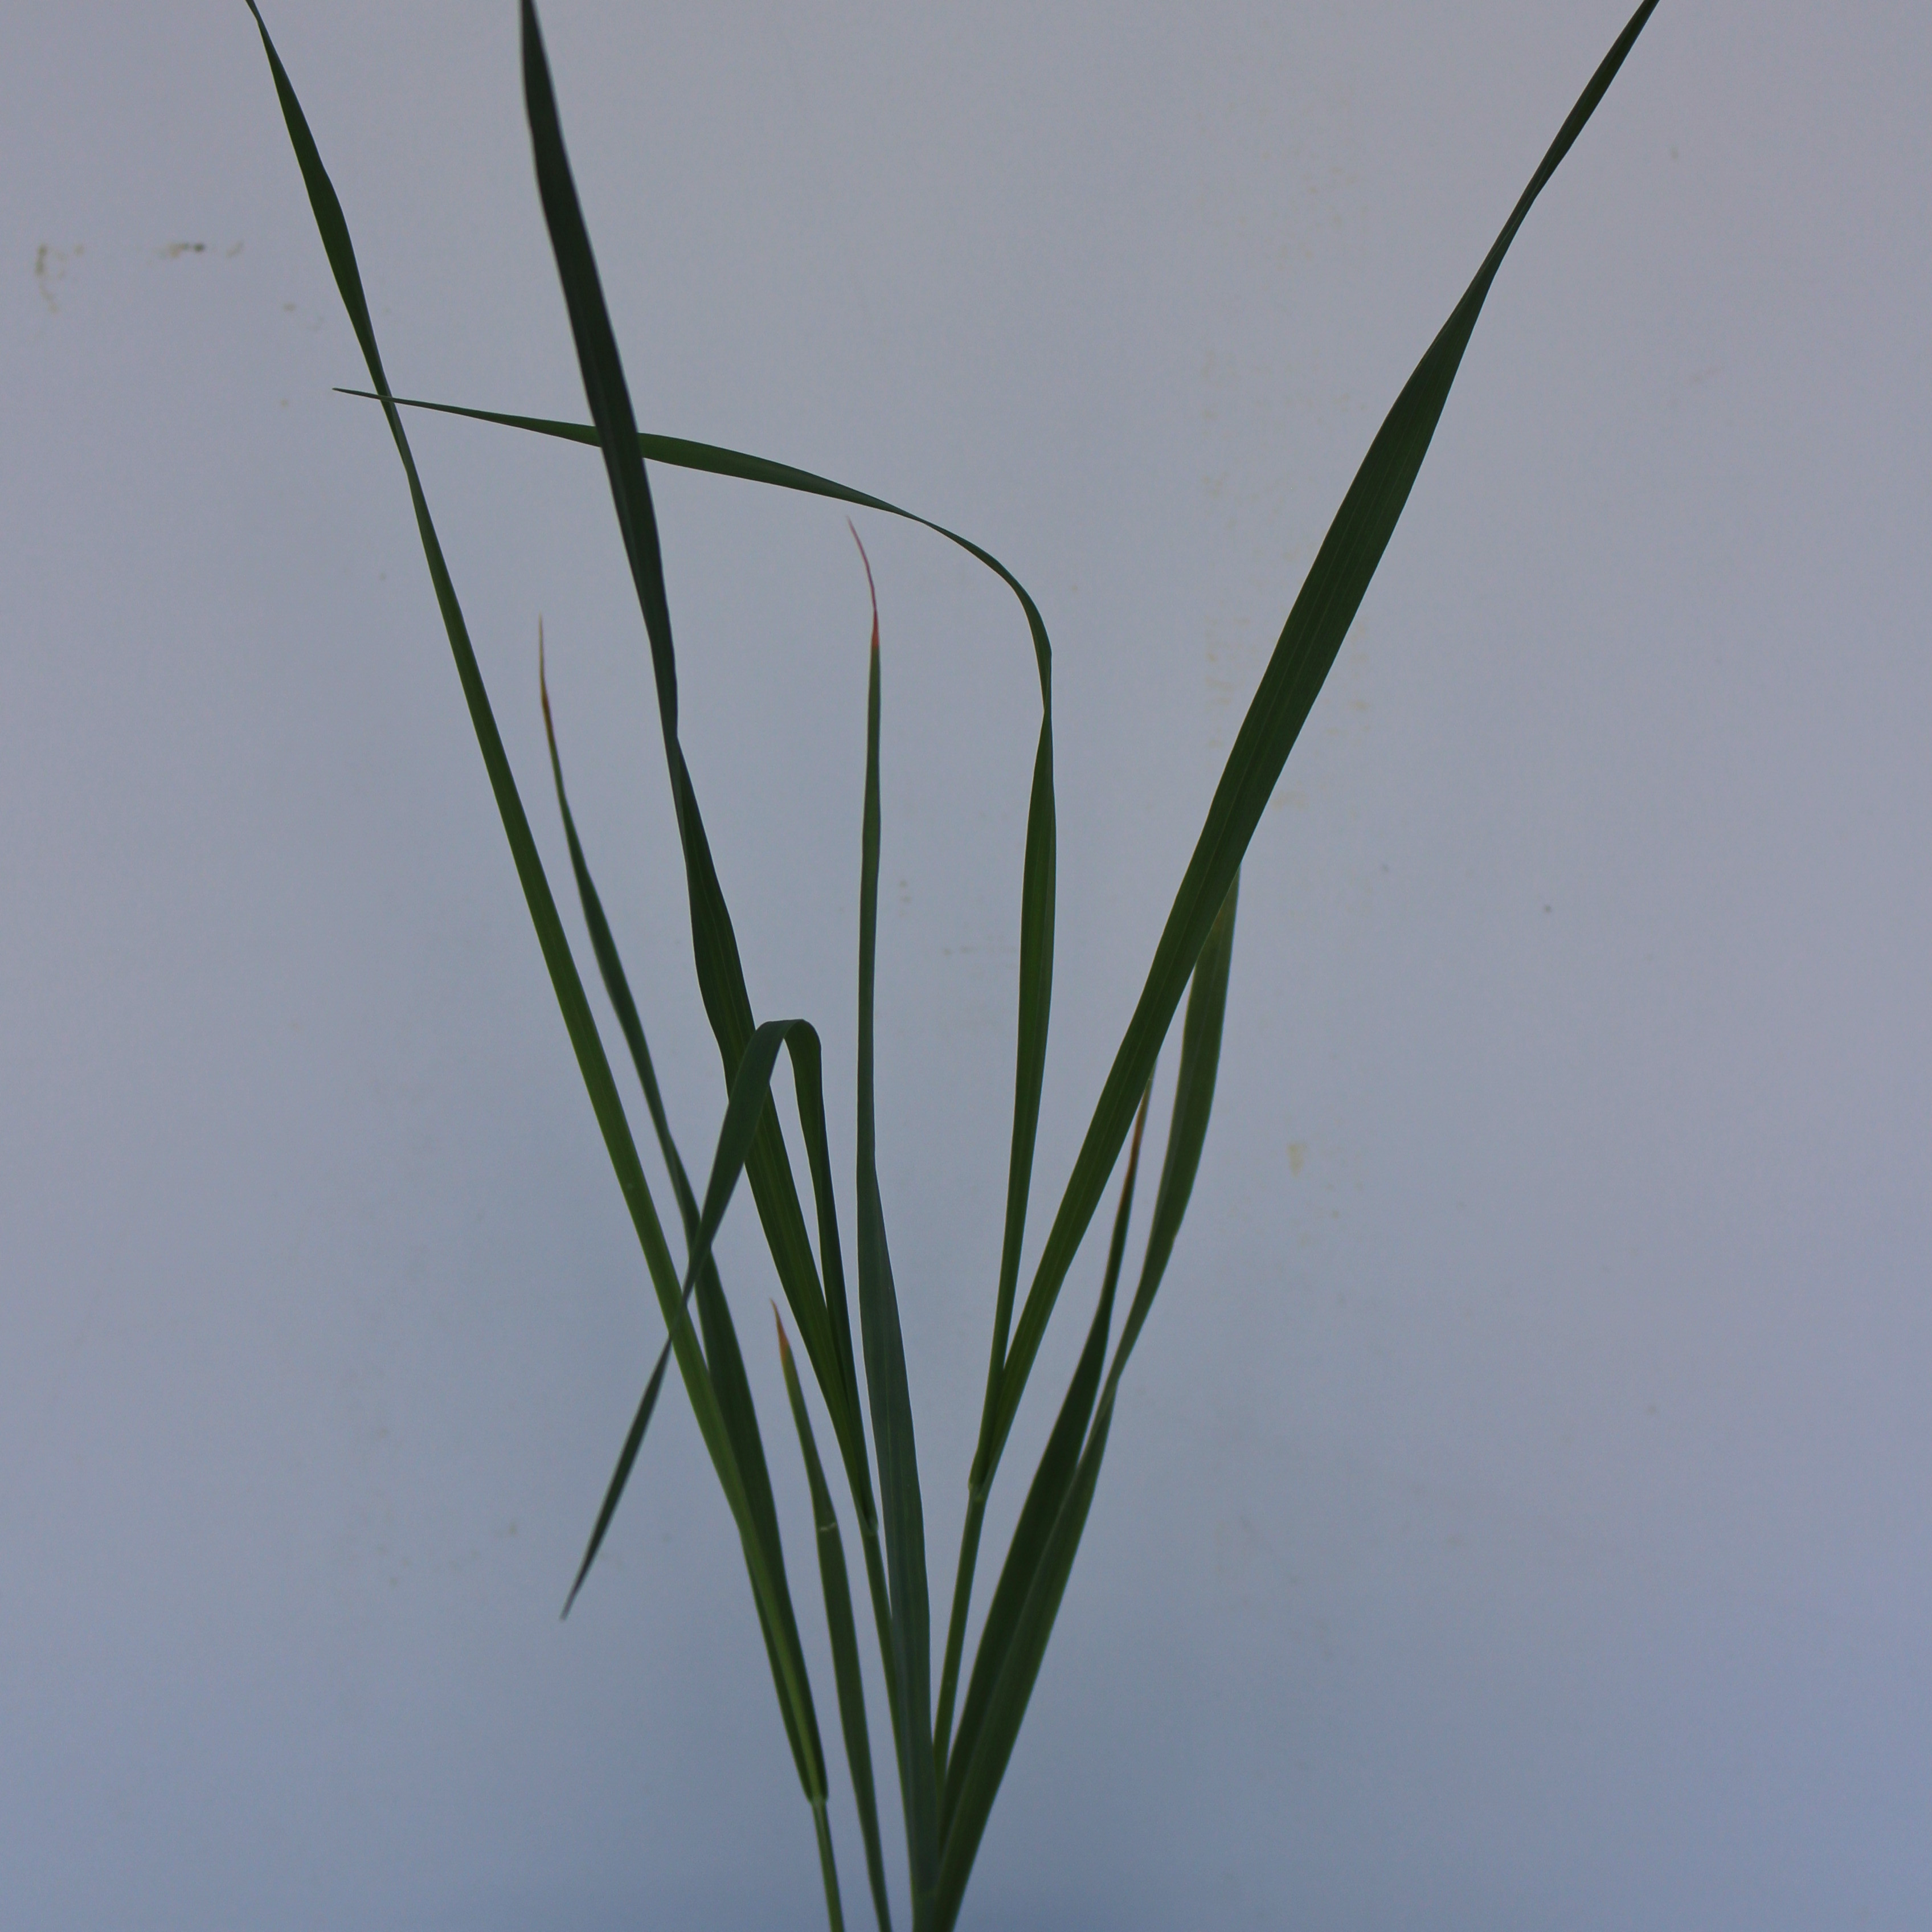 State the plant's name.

Avena sterilis
